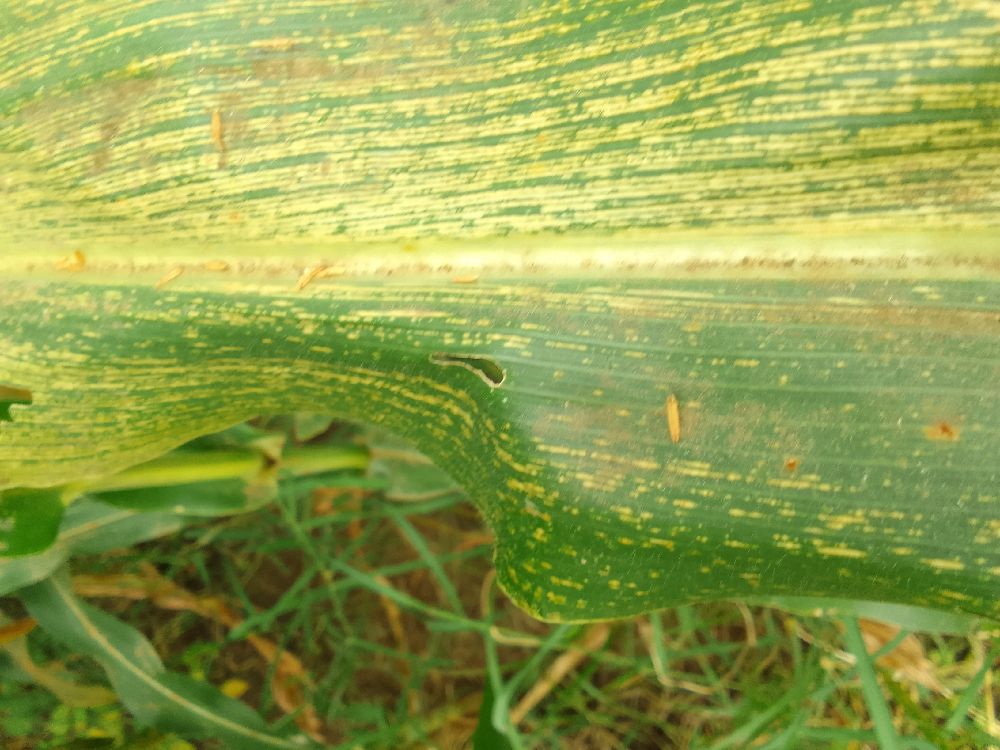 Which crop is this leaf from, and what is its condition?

maize, maize streak virus
